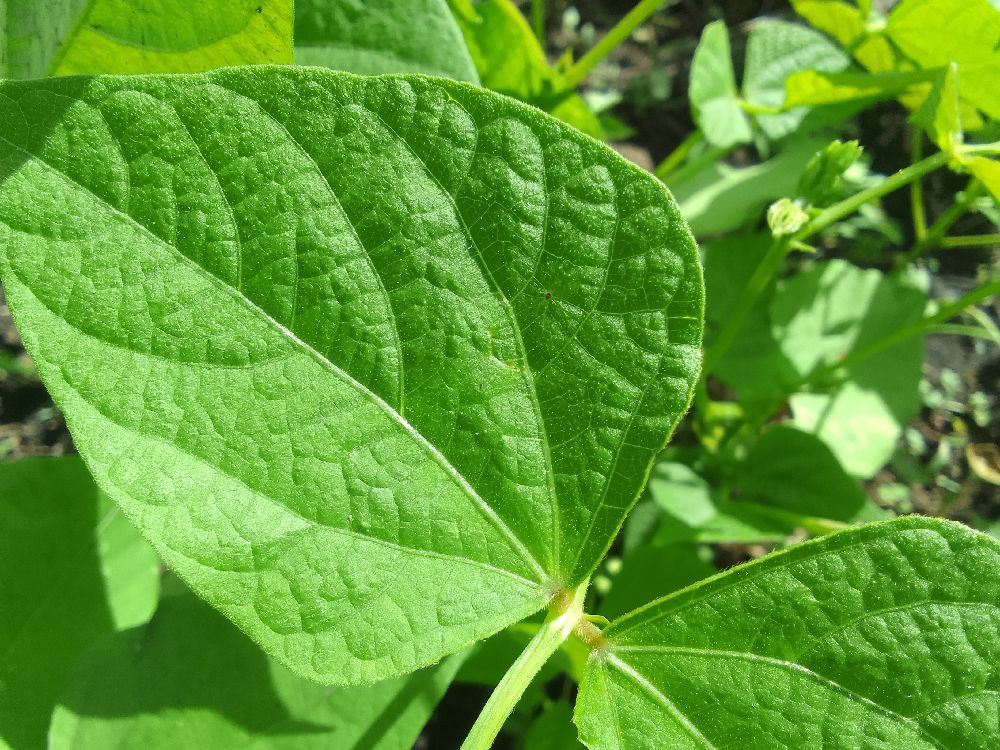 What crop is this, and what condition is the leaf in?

common bean, healthy
